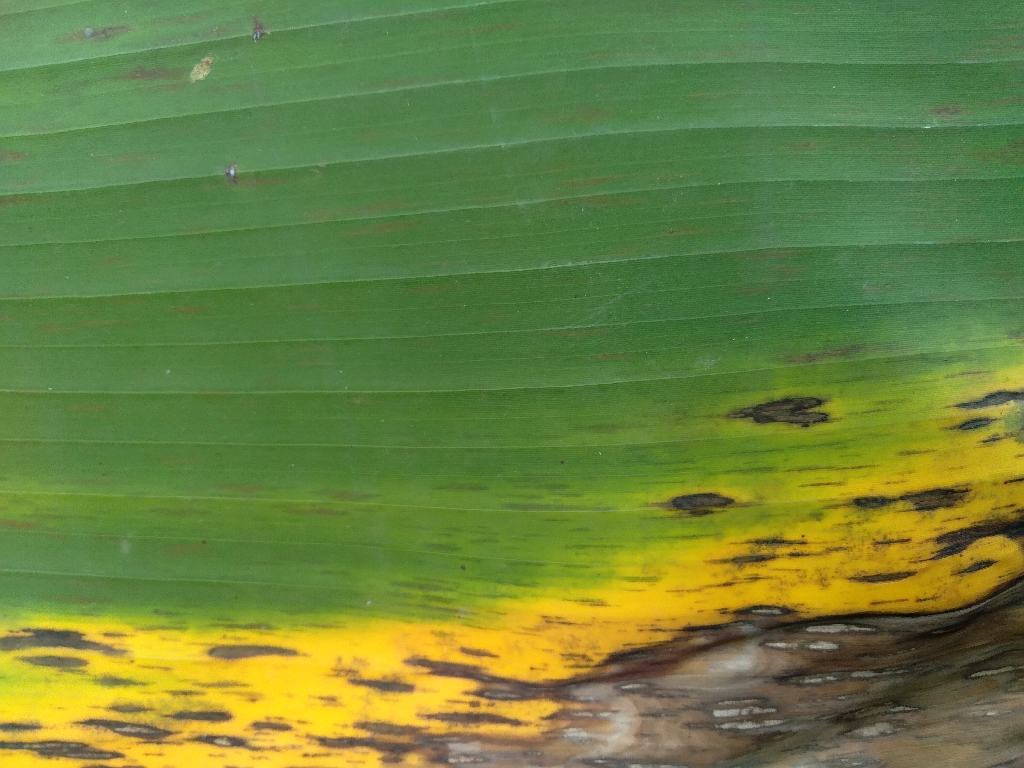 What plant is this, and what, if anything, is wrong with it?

banana, black sigatoka
